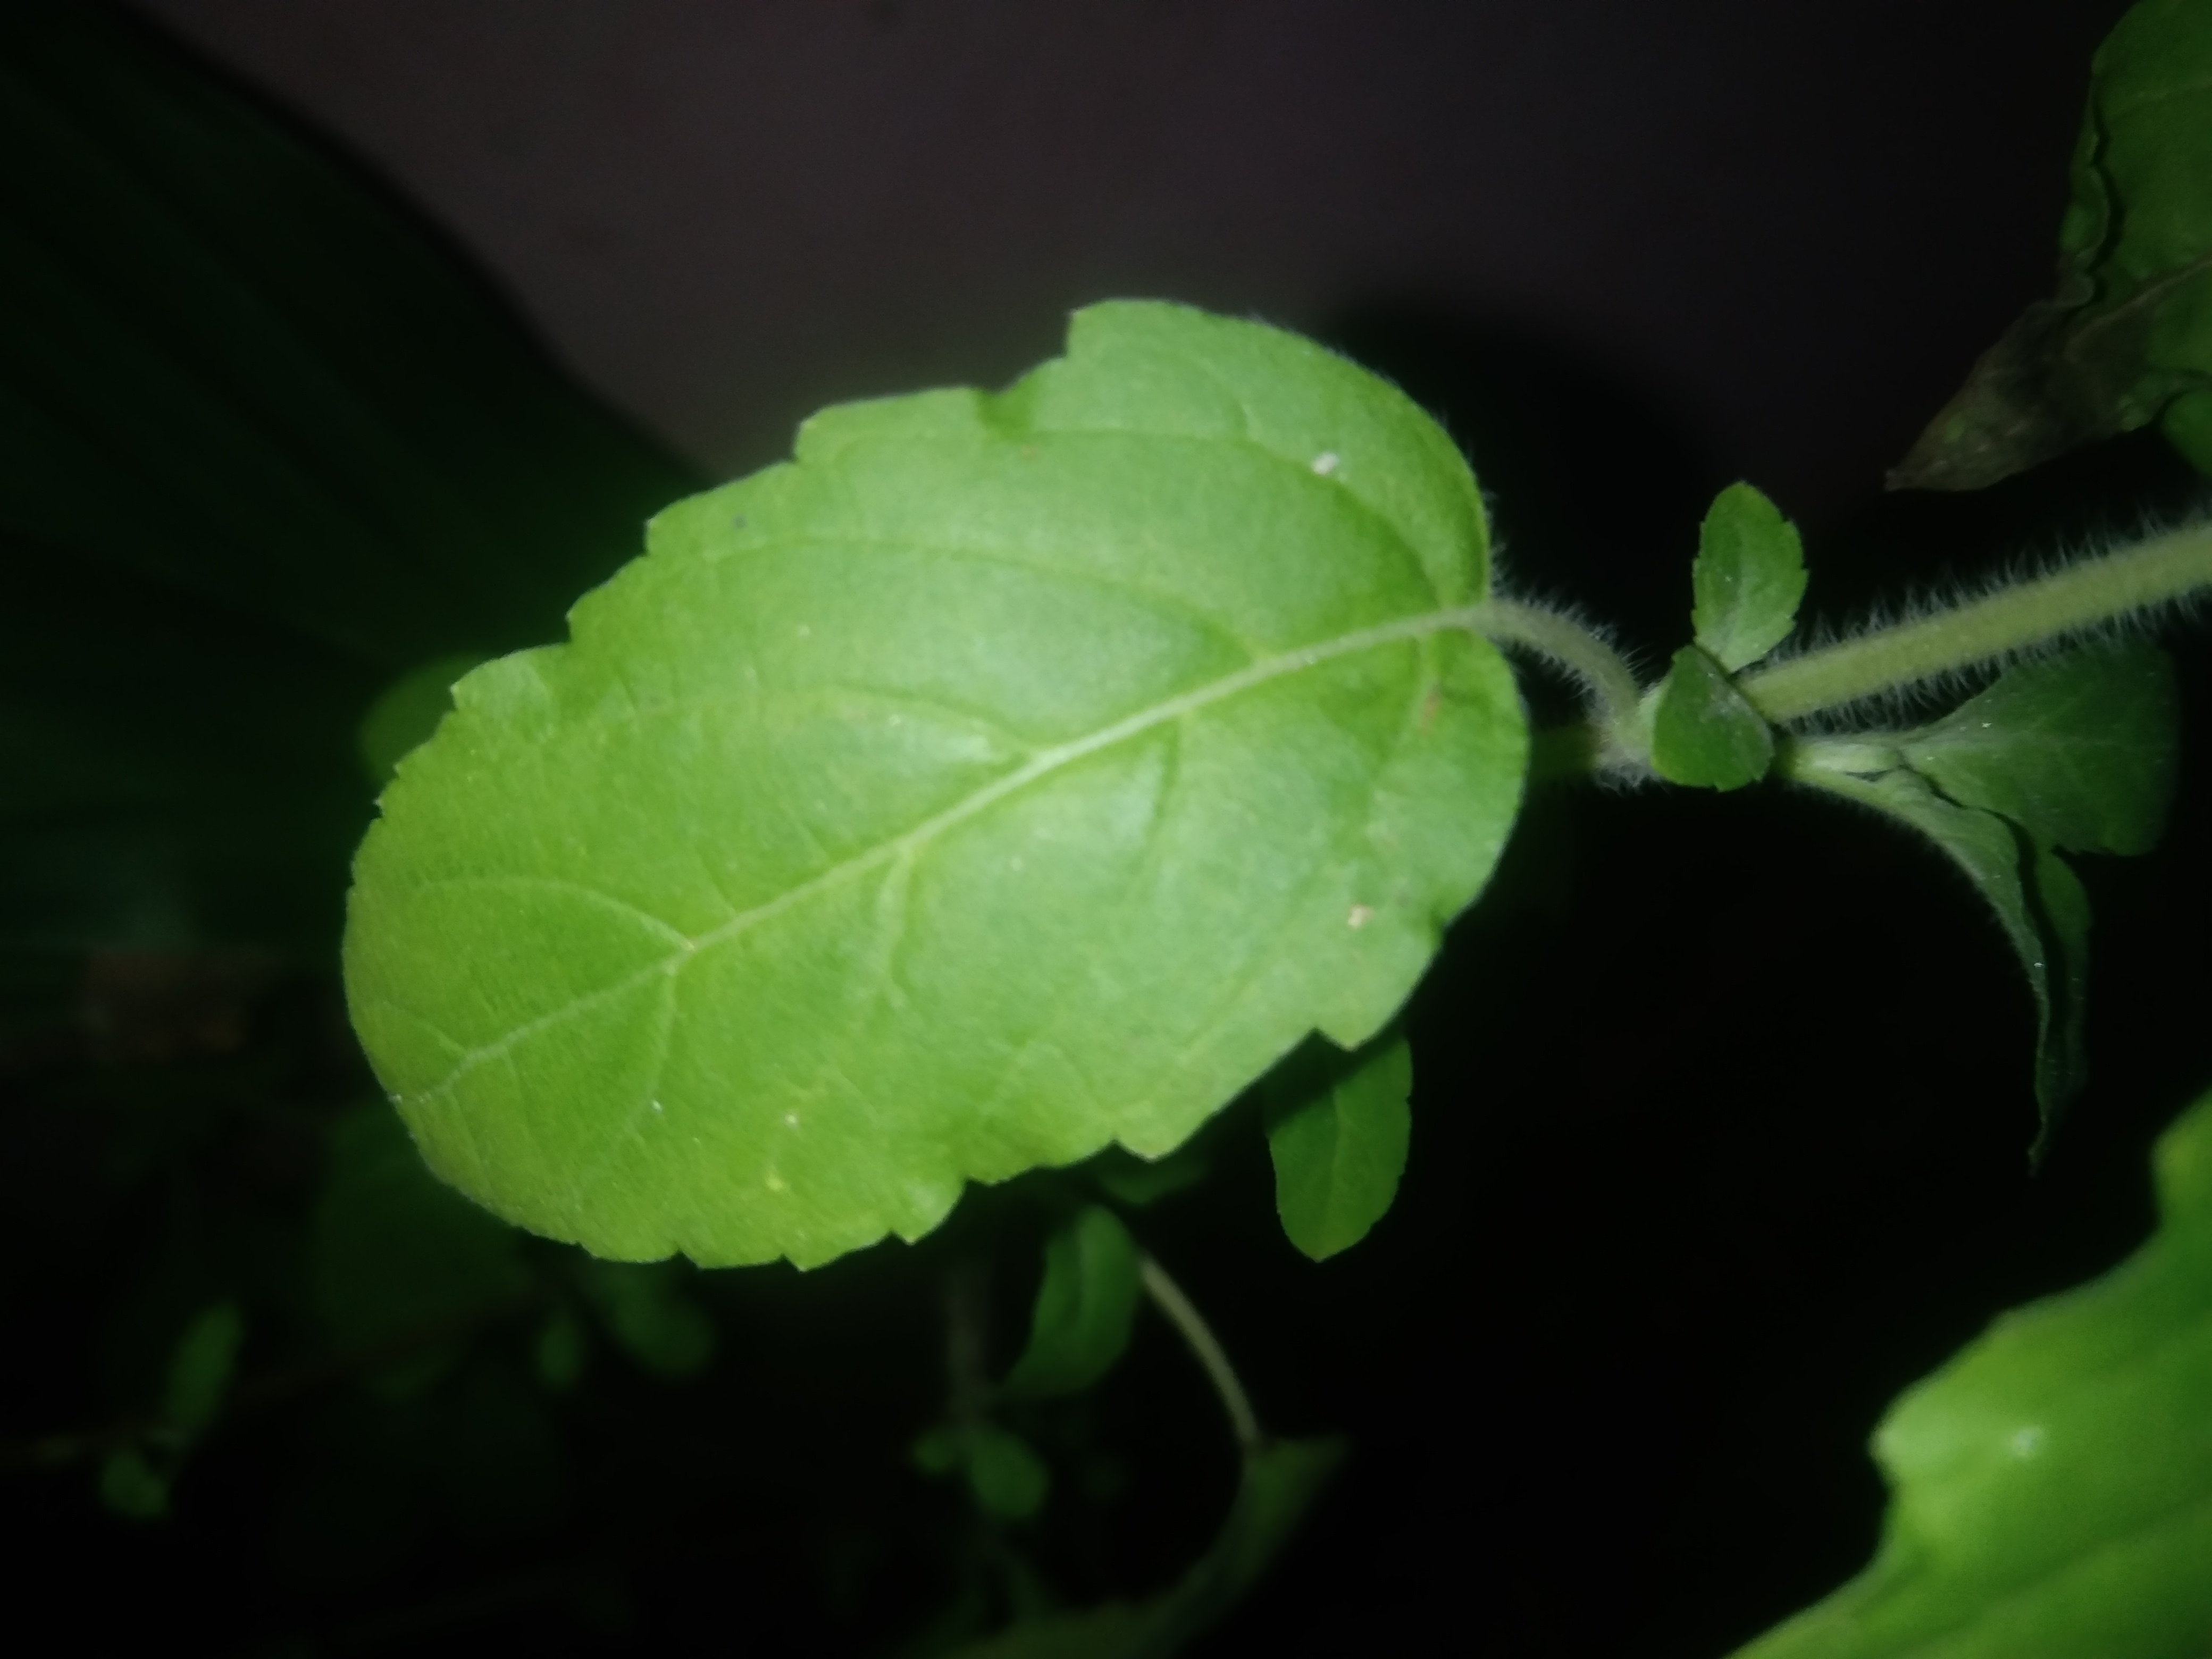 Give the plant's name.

tulshi
